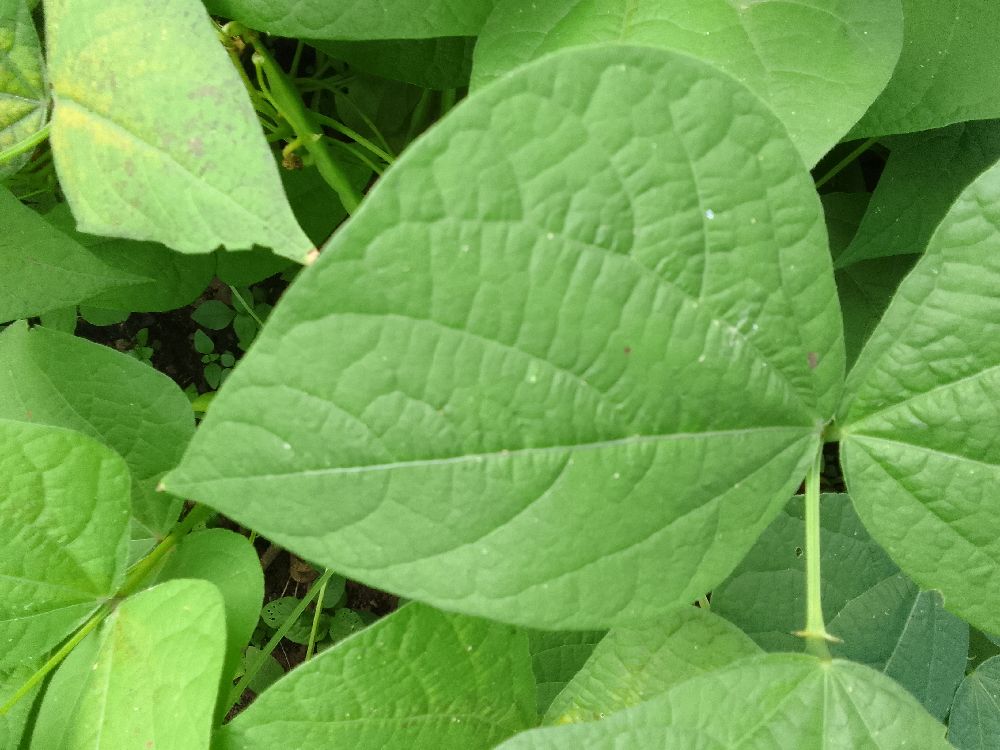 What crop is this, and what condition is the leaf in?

common bean, healthy
